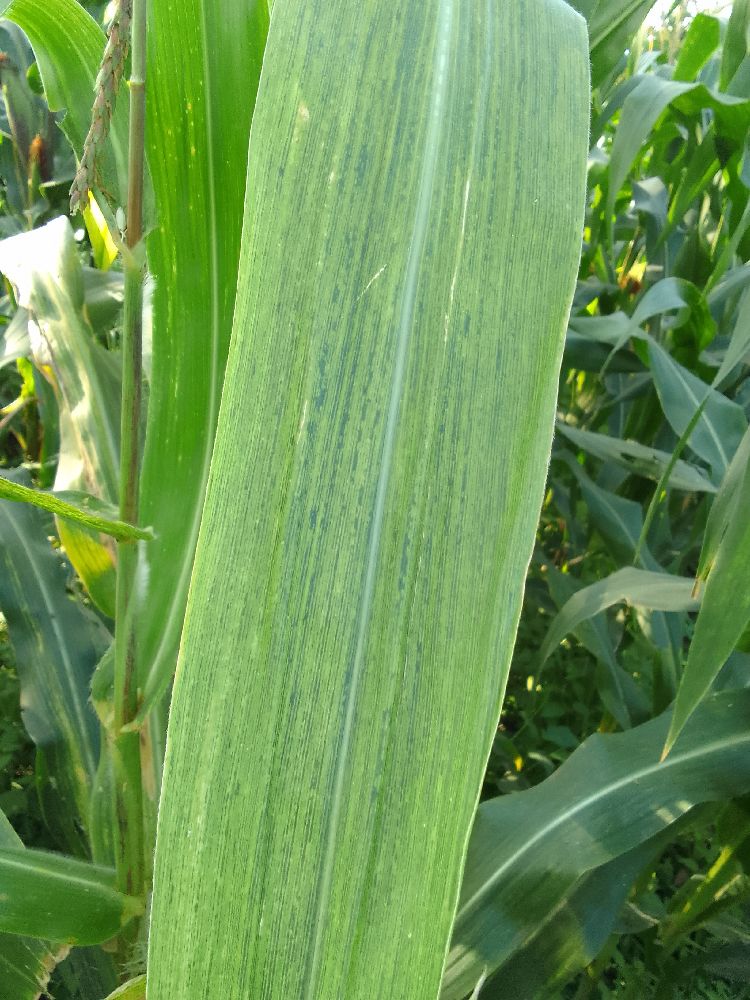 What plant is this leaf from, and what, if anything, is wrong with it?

maize, maize lethal necrosis
